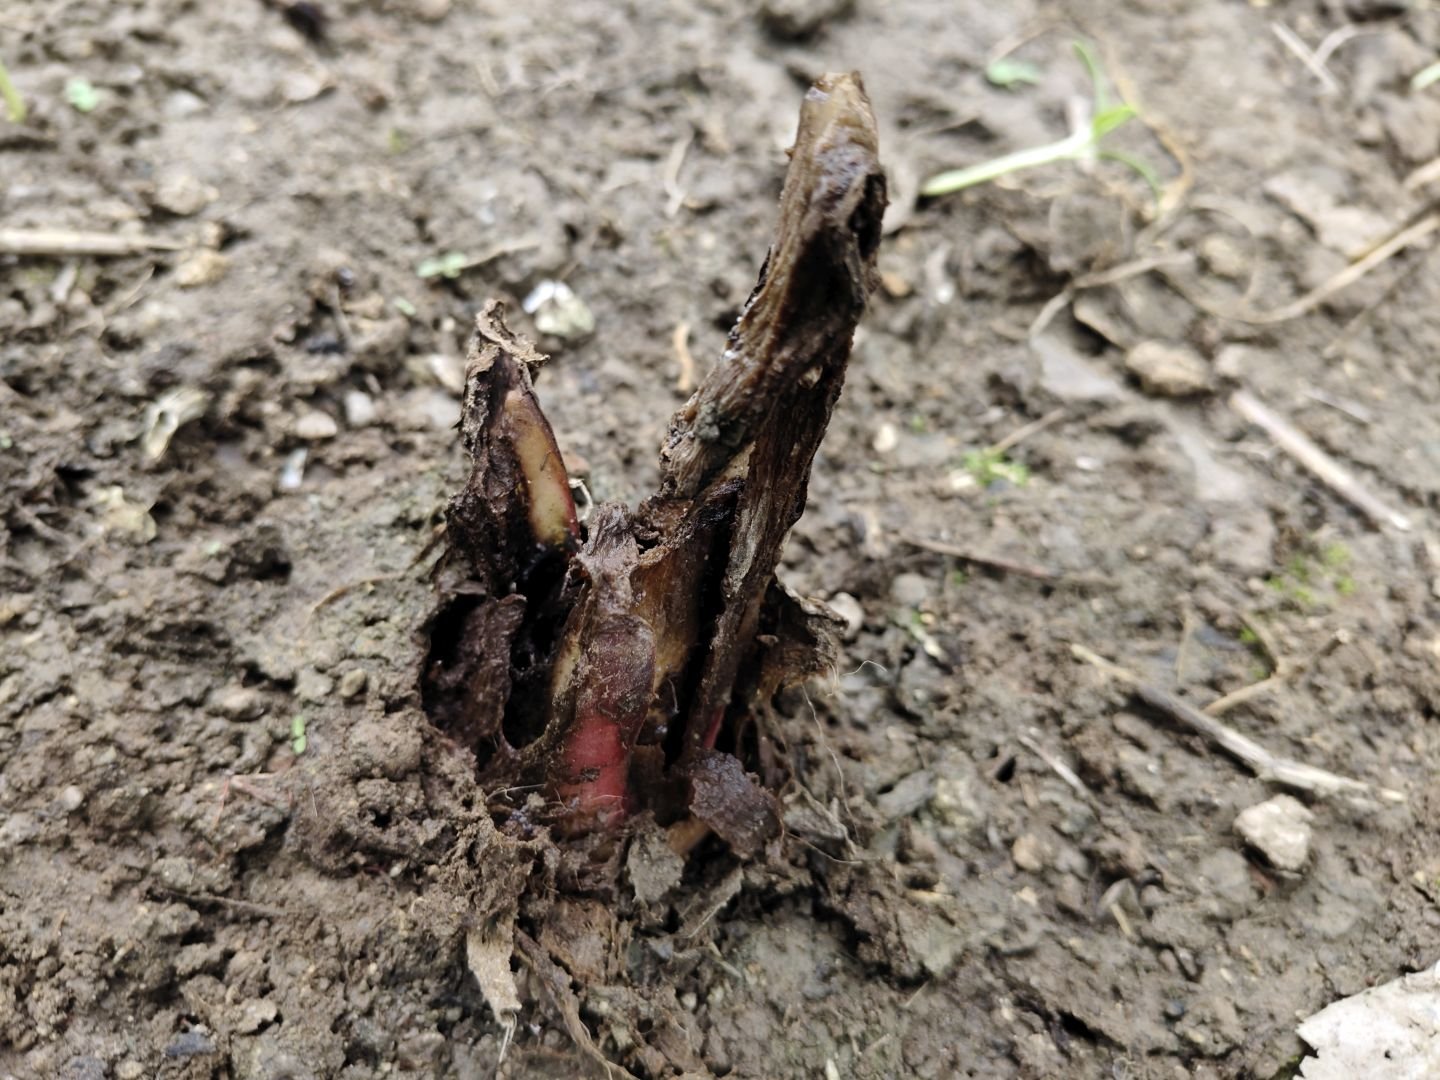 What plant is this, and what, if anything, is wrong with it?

taro, root rot
